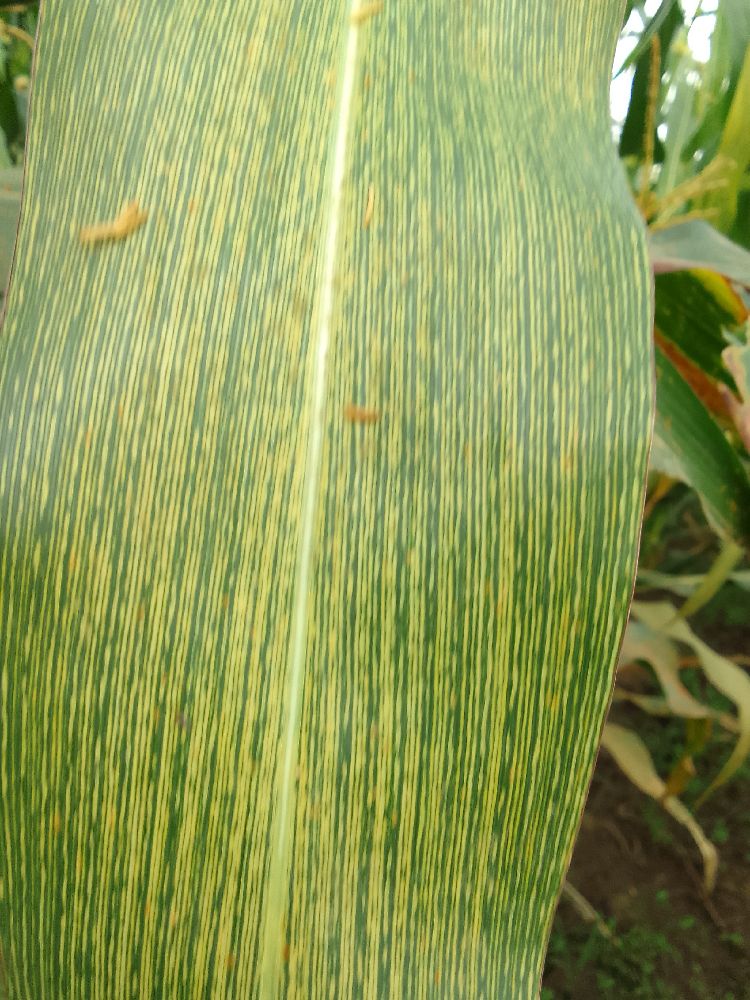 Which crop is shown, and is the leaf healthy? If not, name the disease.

maize, maize streak virus
